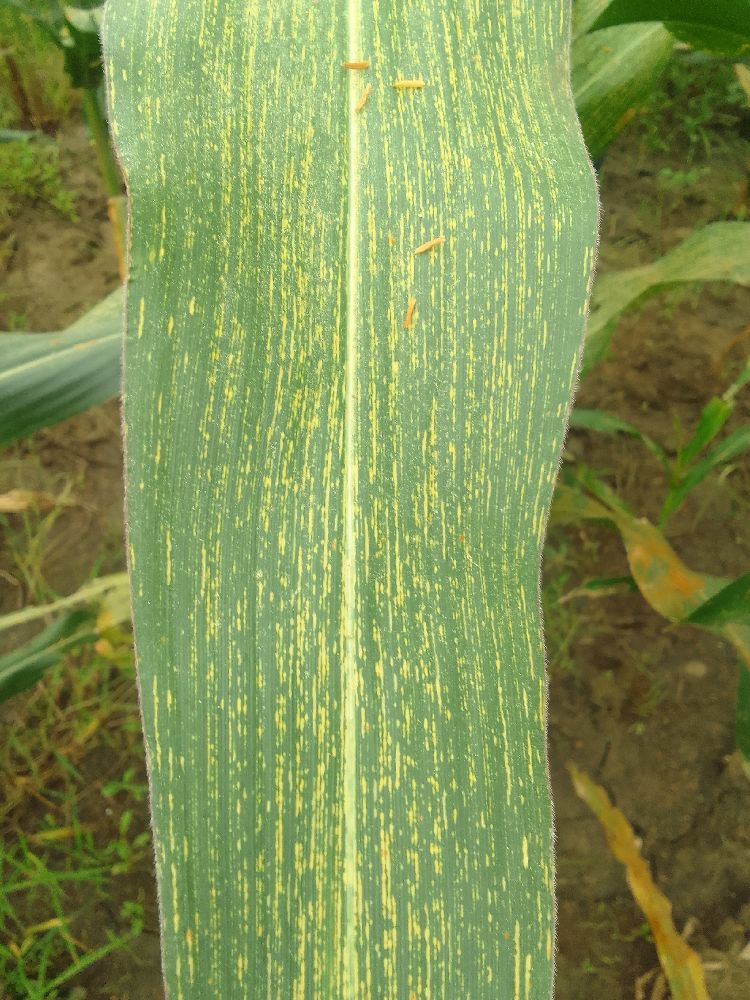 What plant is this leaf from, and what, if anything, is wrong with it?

maize, maize streak virus
